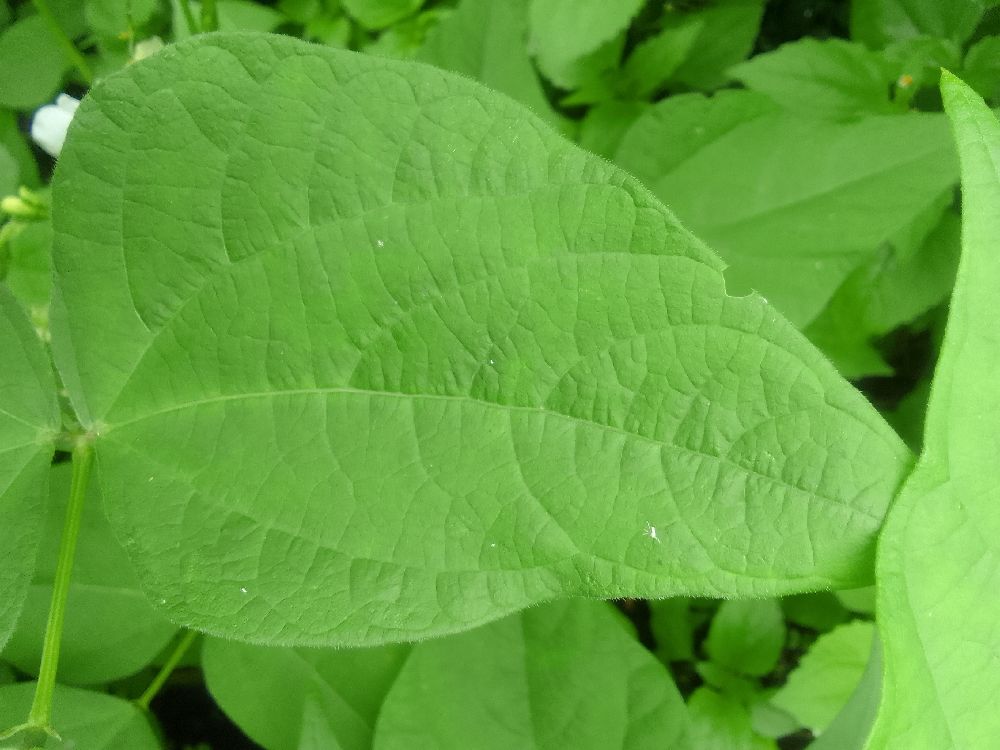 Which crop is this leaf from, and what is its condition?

common bean, healthy
